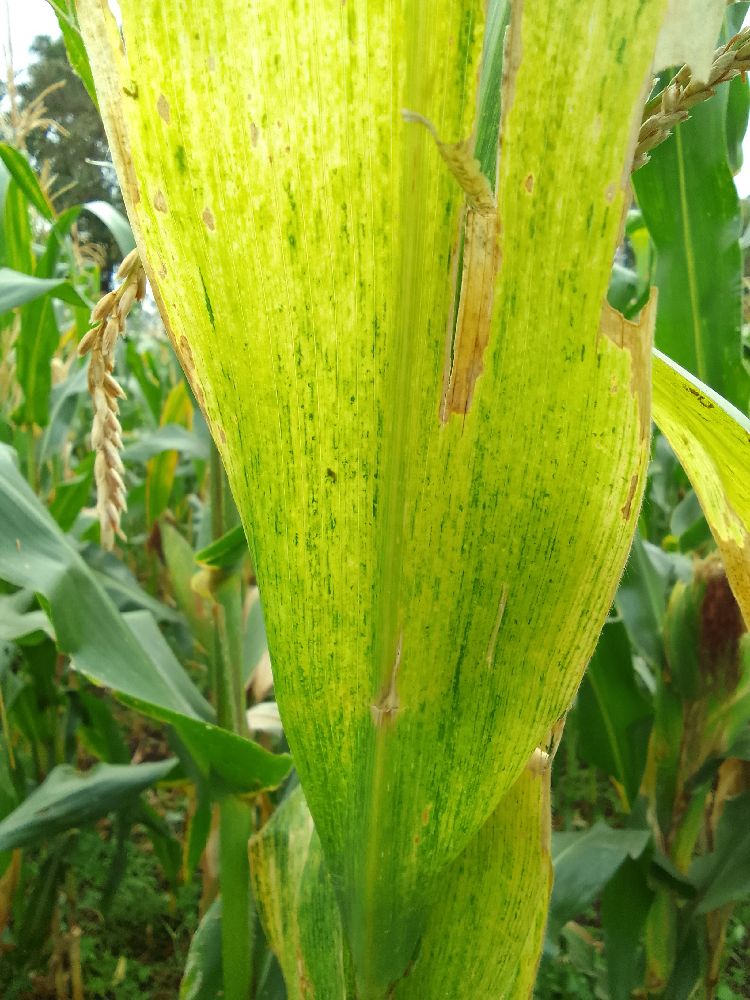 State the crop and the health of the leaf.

maize, maize lethal necrosis
